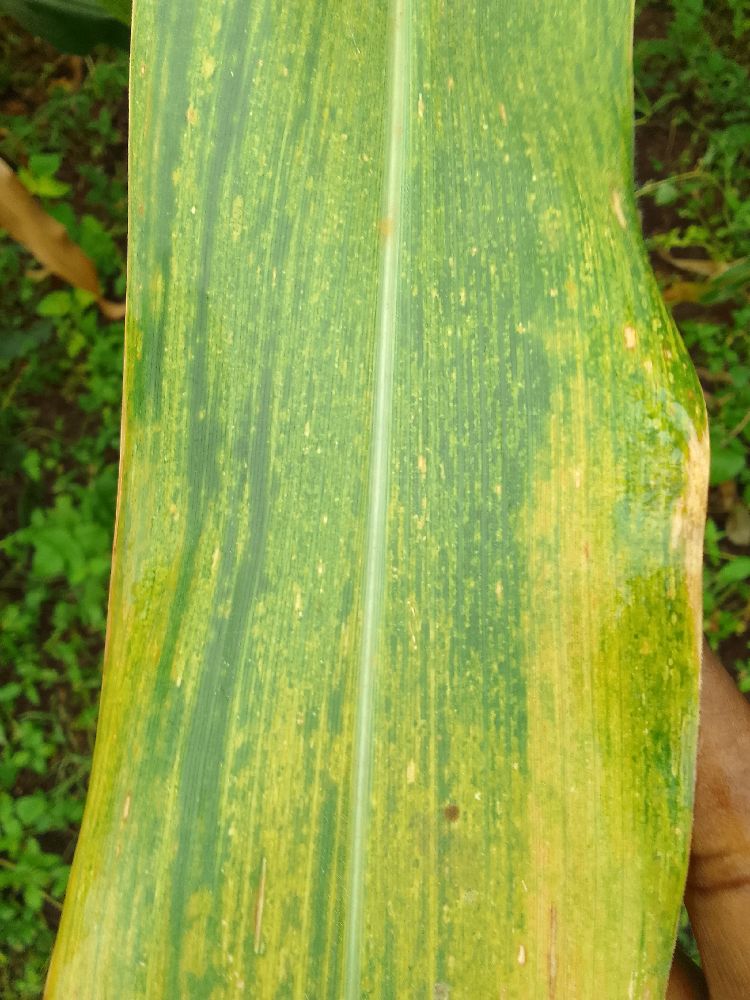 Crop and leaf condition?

maize, maize lethal necrosis
